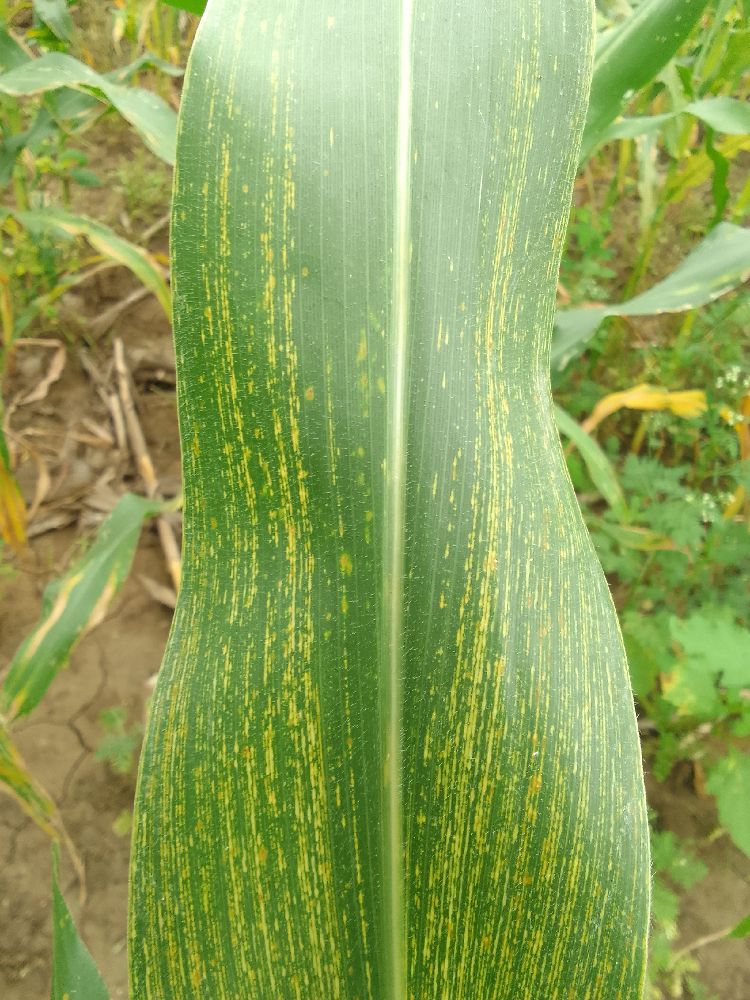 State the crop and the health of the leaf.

maize, maize streak virus
